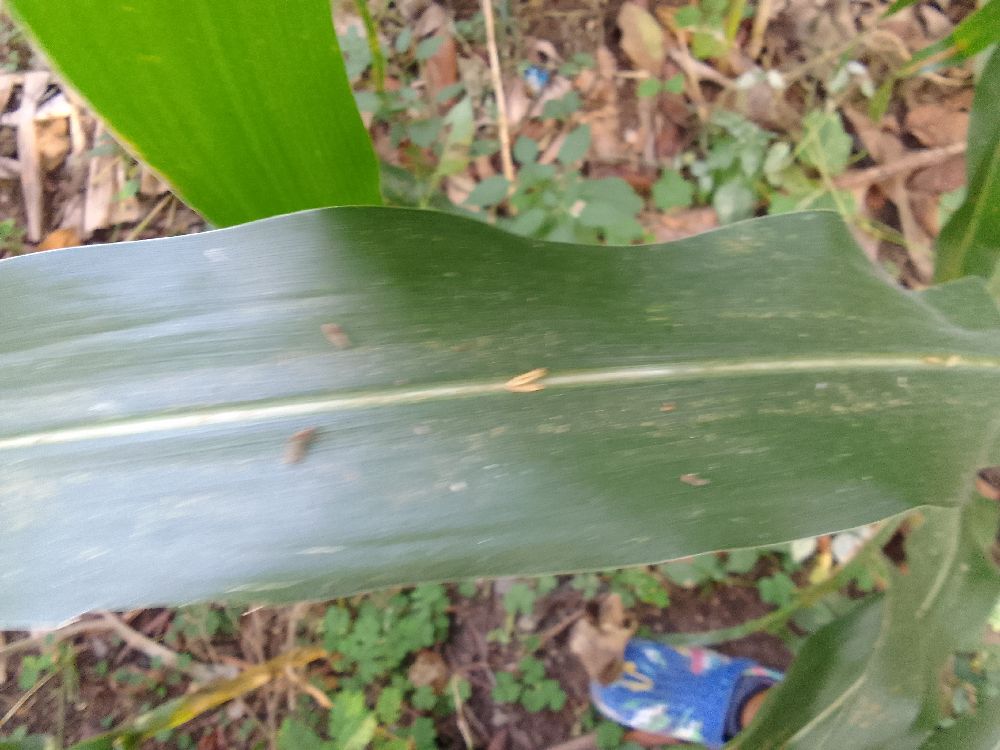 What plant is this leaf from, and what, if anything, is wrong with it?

maize, healthy
